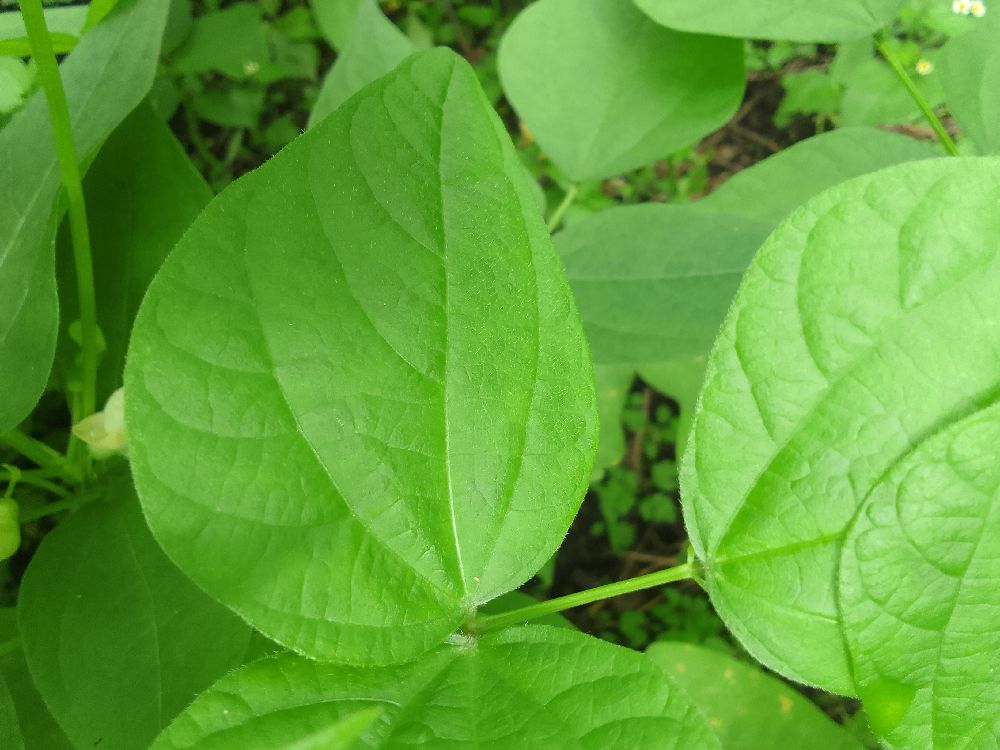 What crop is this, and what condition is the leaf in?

common bean, healthy
